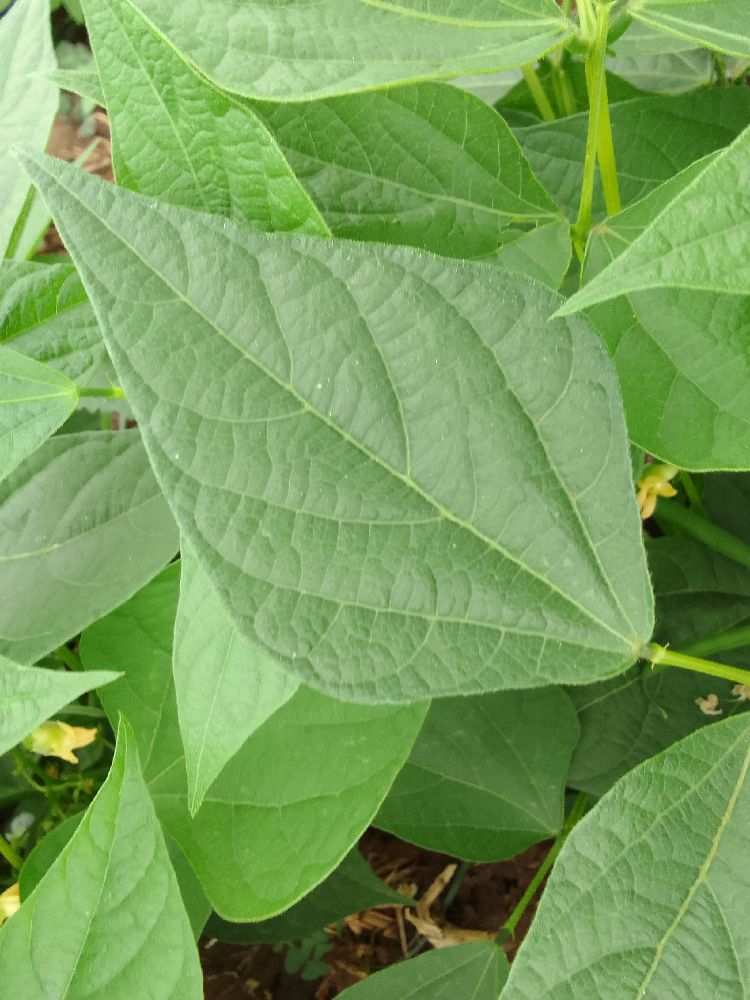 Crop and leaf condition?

common bean, healthy
